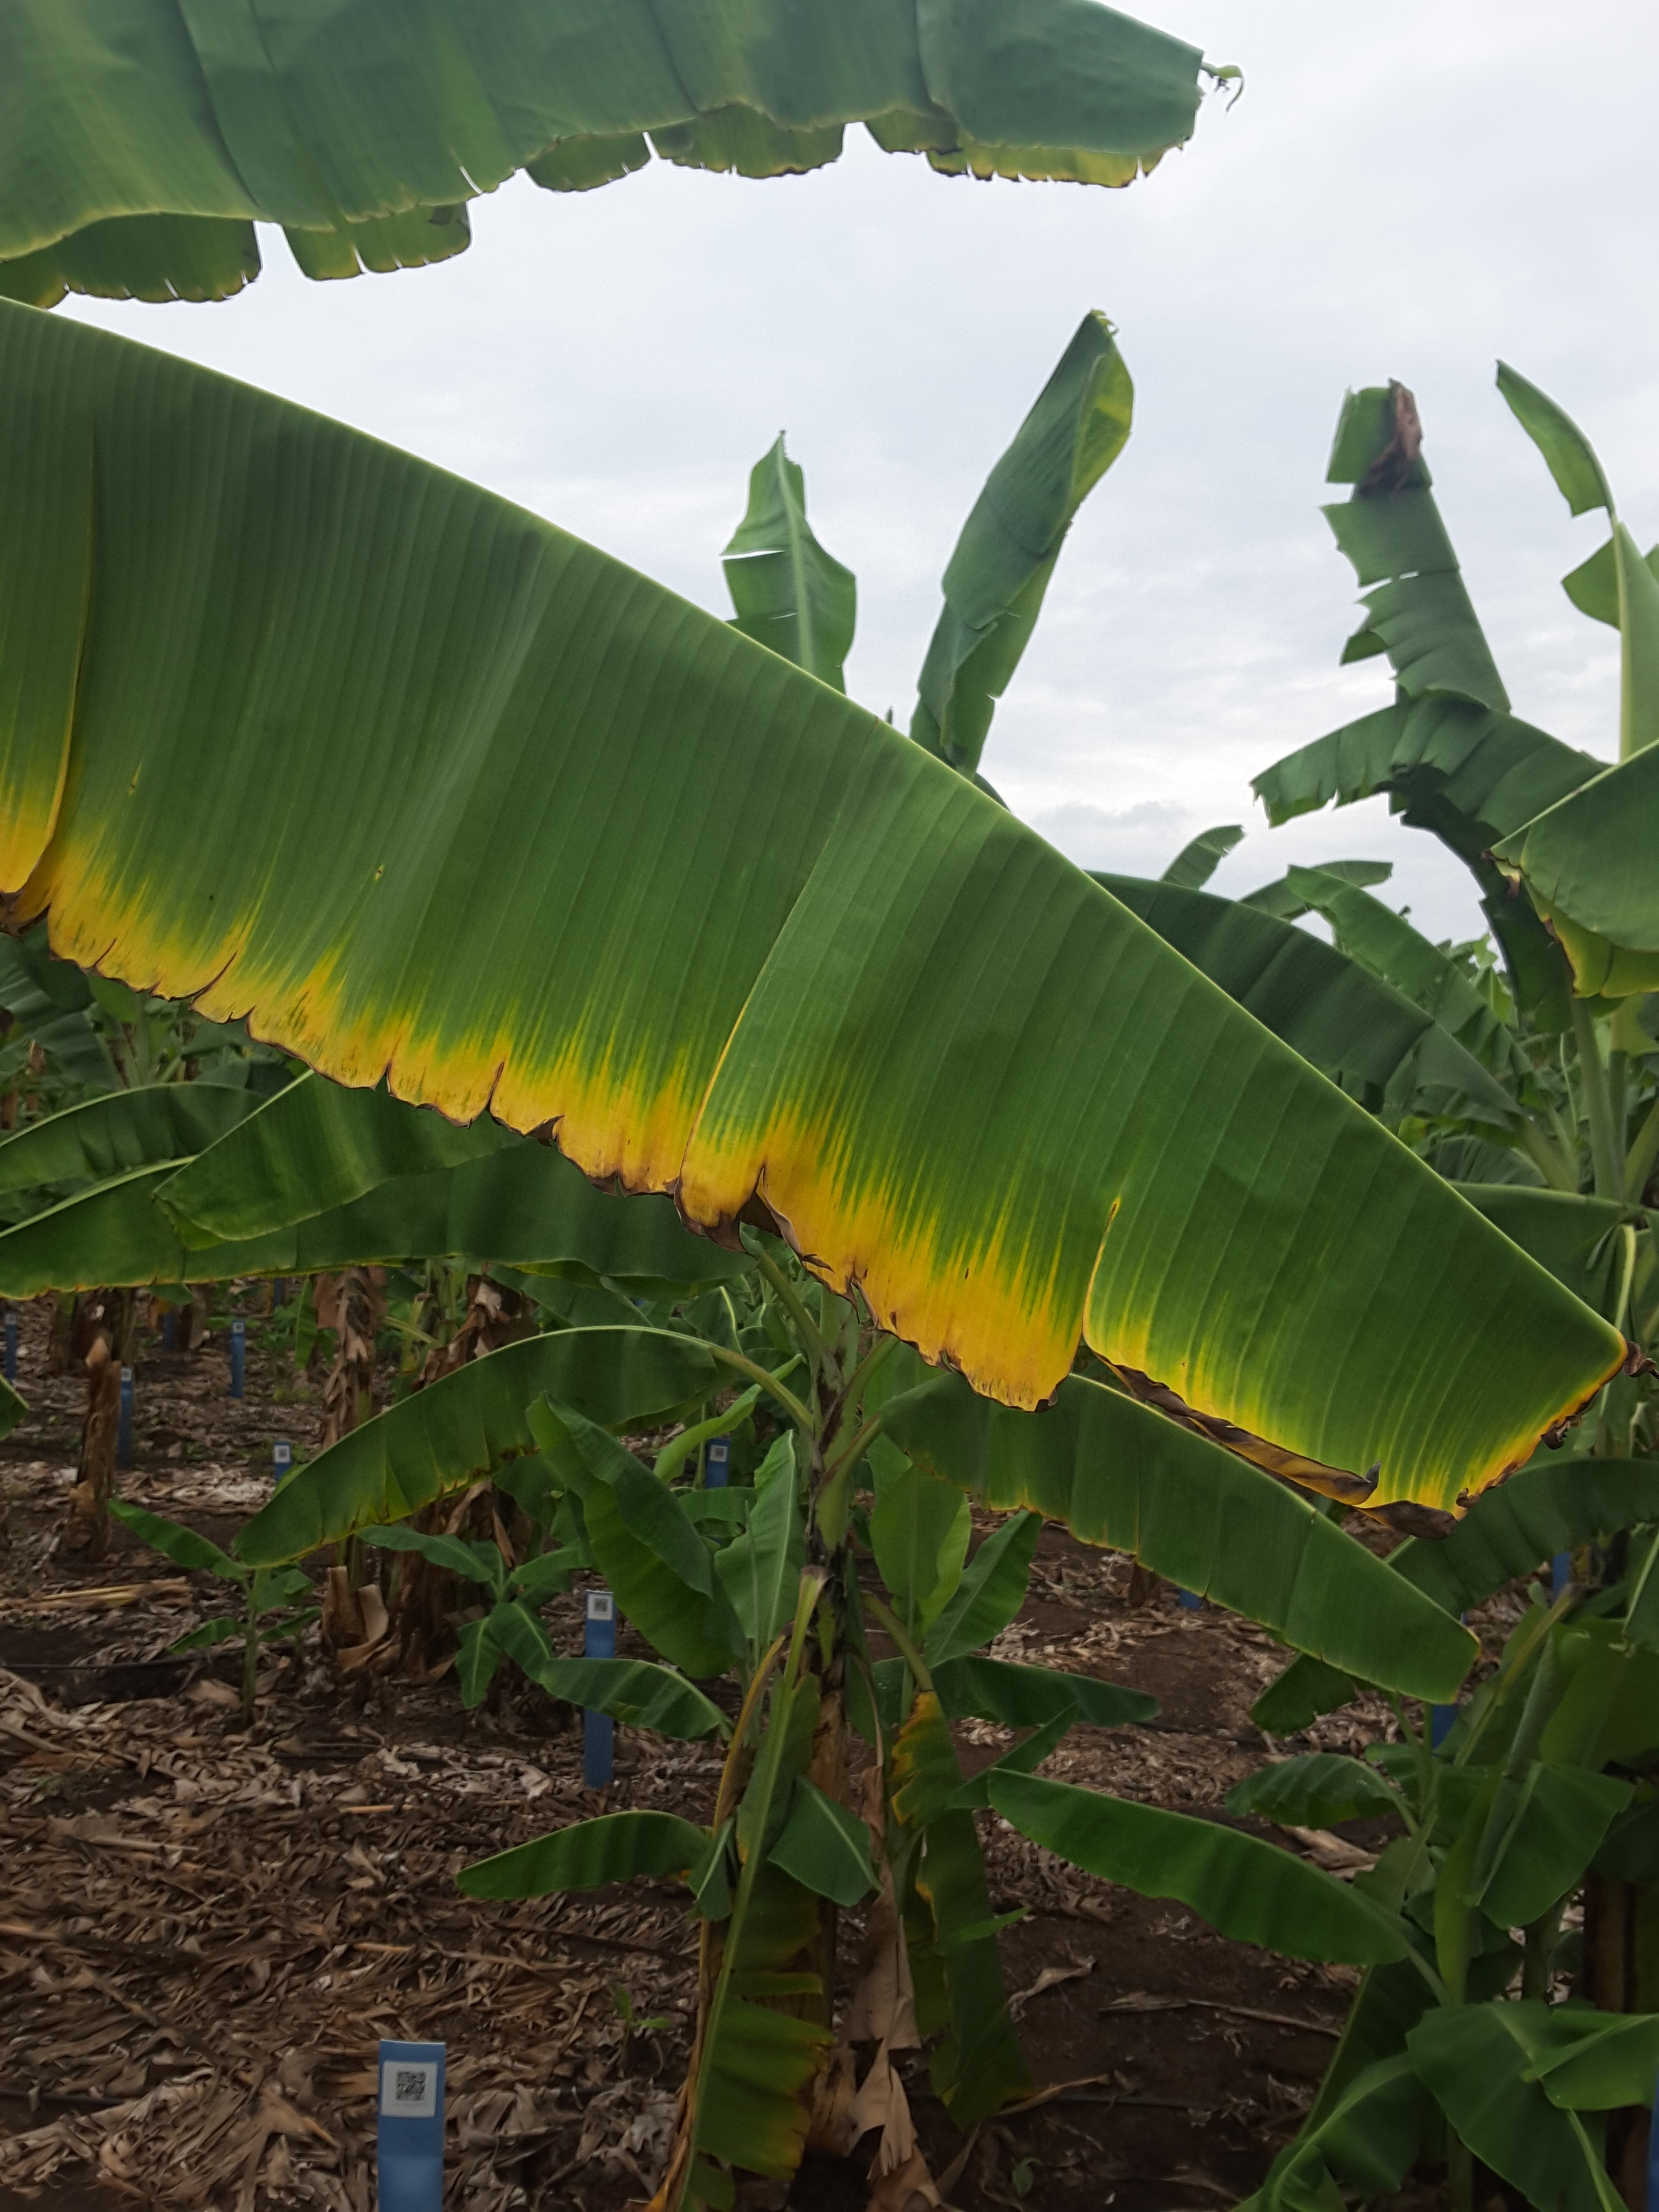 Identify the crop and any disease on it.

banana, fusarium wilt race 1
